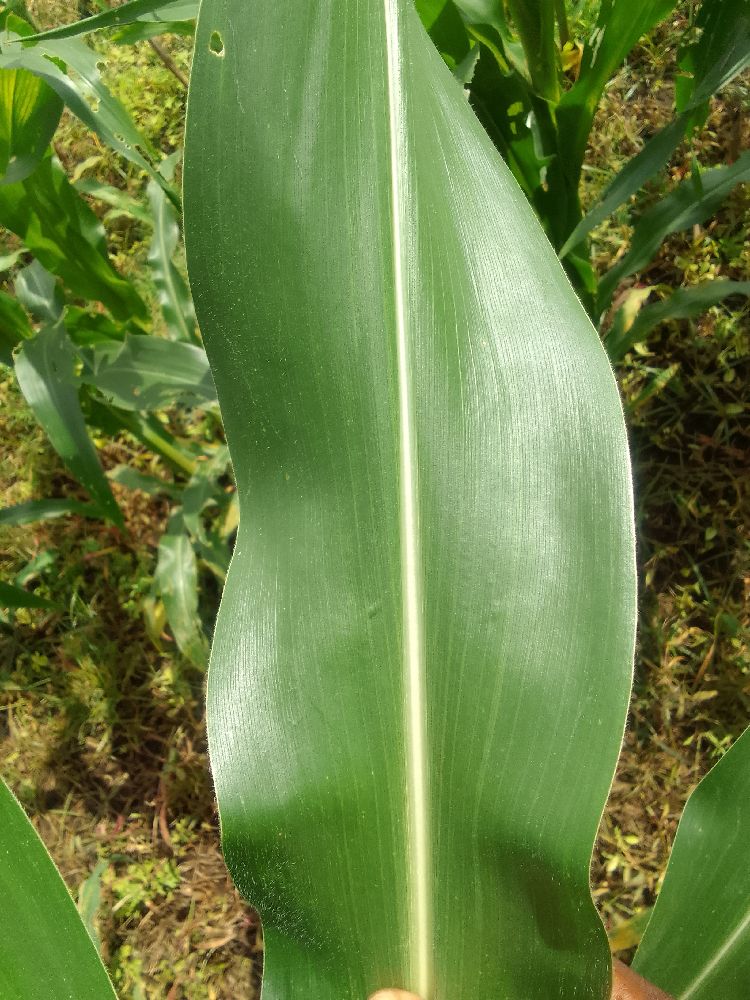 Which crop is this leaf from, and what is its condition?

maize, healthy
